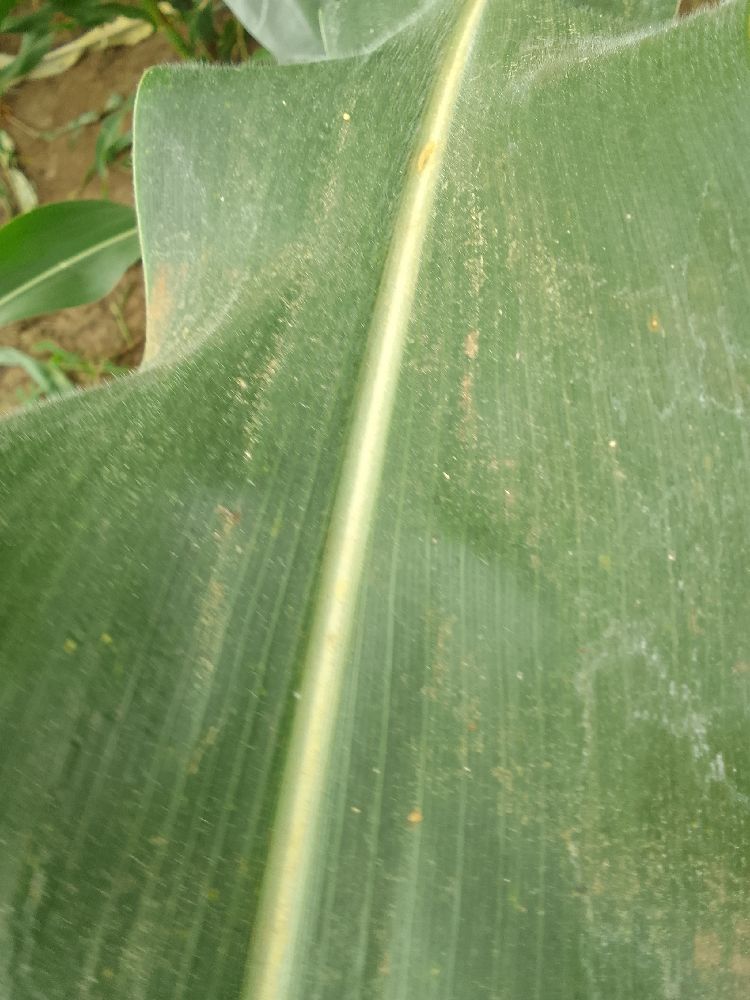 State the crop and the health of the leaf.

maize, healthy
